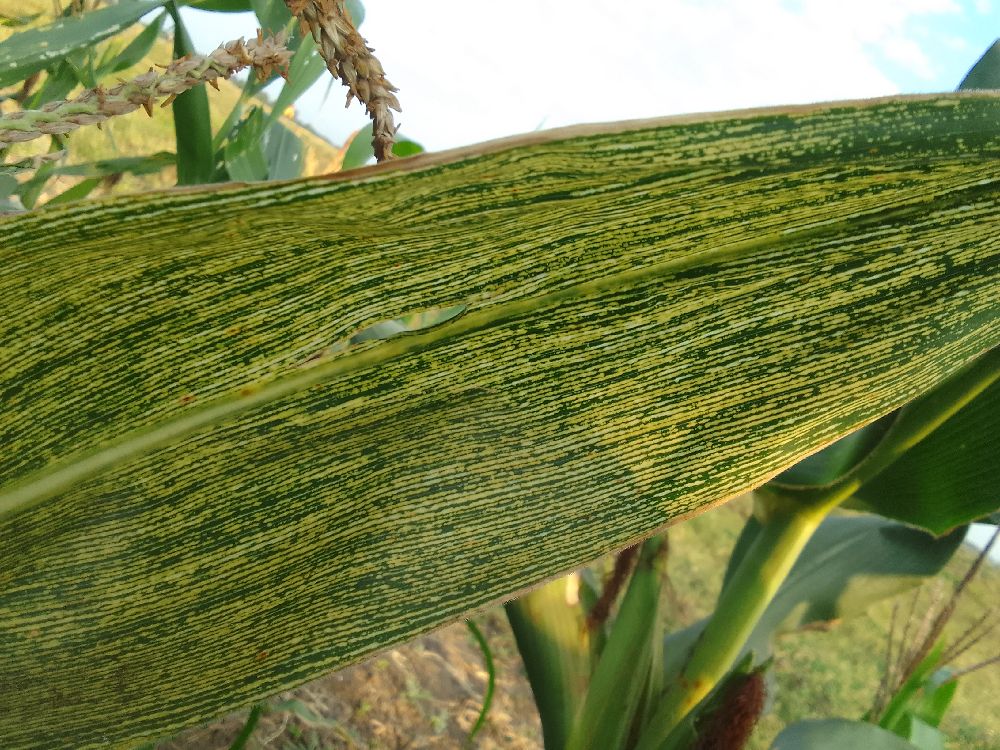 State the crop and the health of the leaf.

maize, maize streak virus
